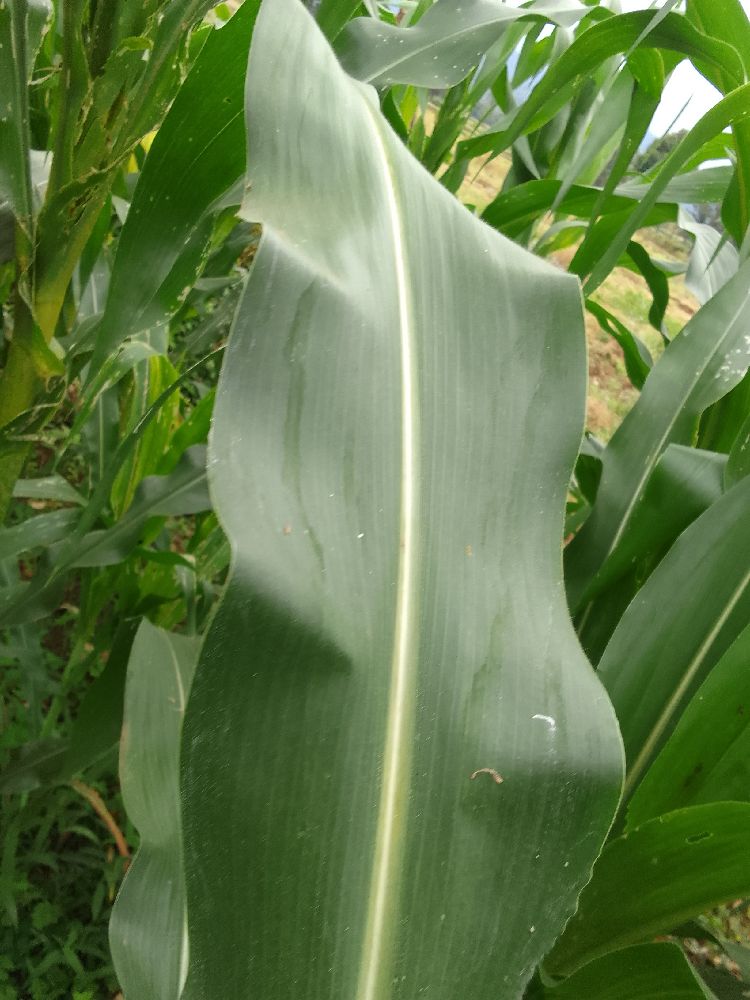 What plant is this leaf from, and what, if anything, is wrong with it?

maize, healthy
